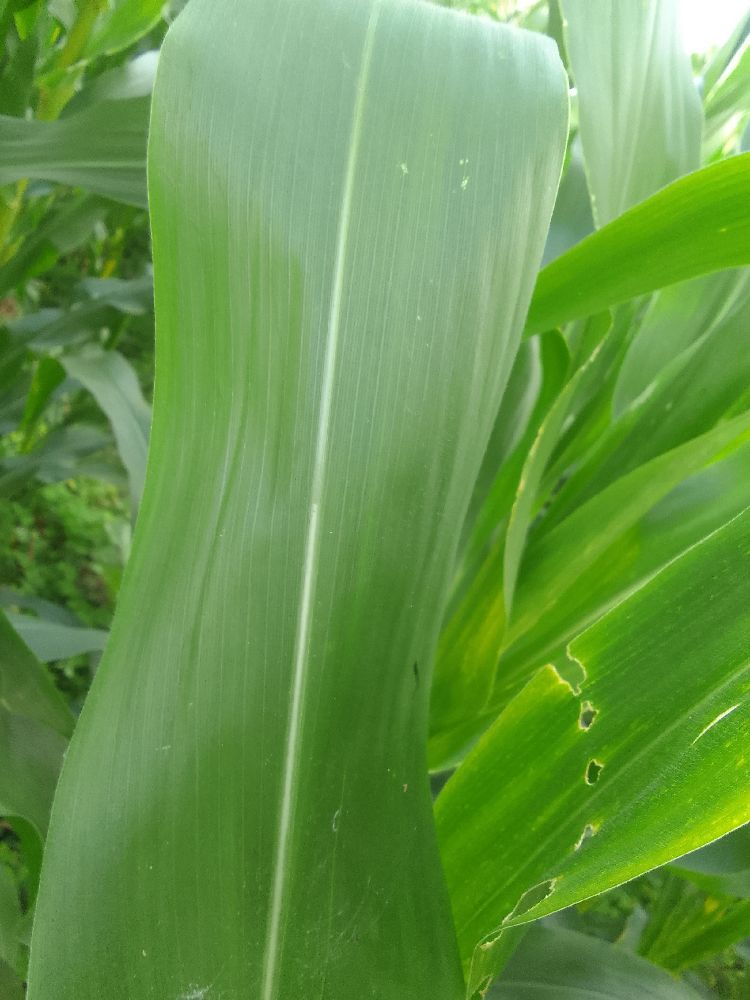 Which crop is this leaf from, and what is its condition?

maize, healthy
